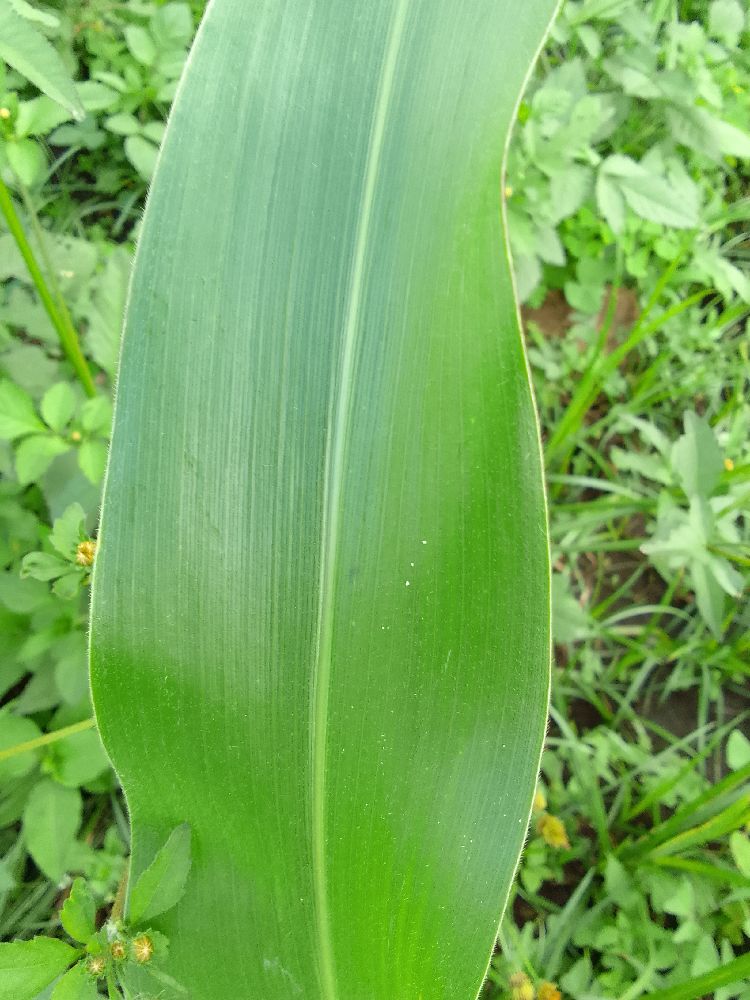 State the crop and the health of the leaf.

maize, healthy
